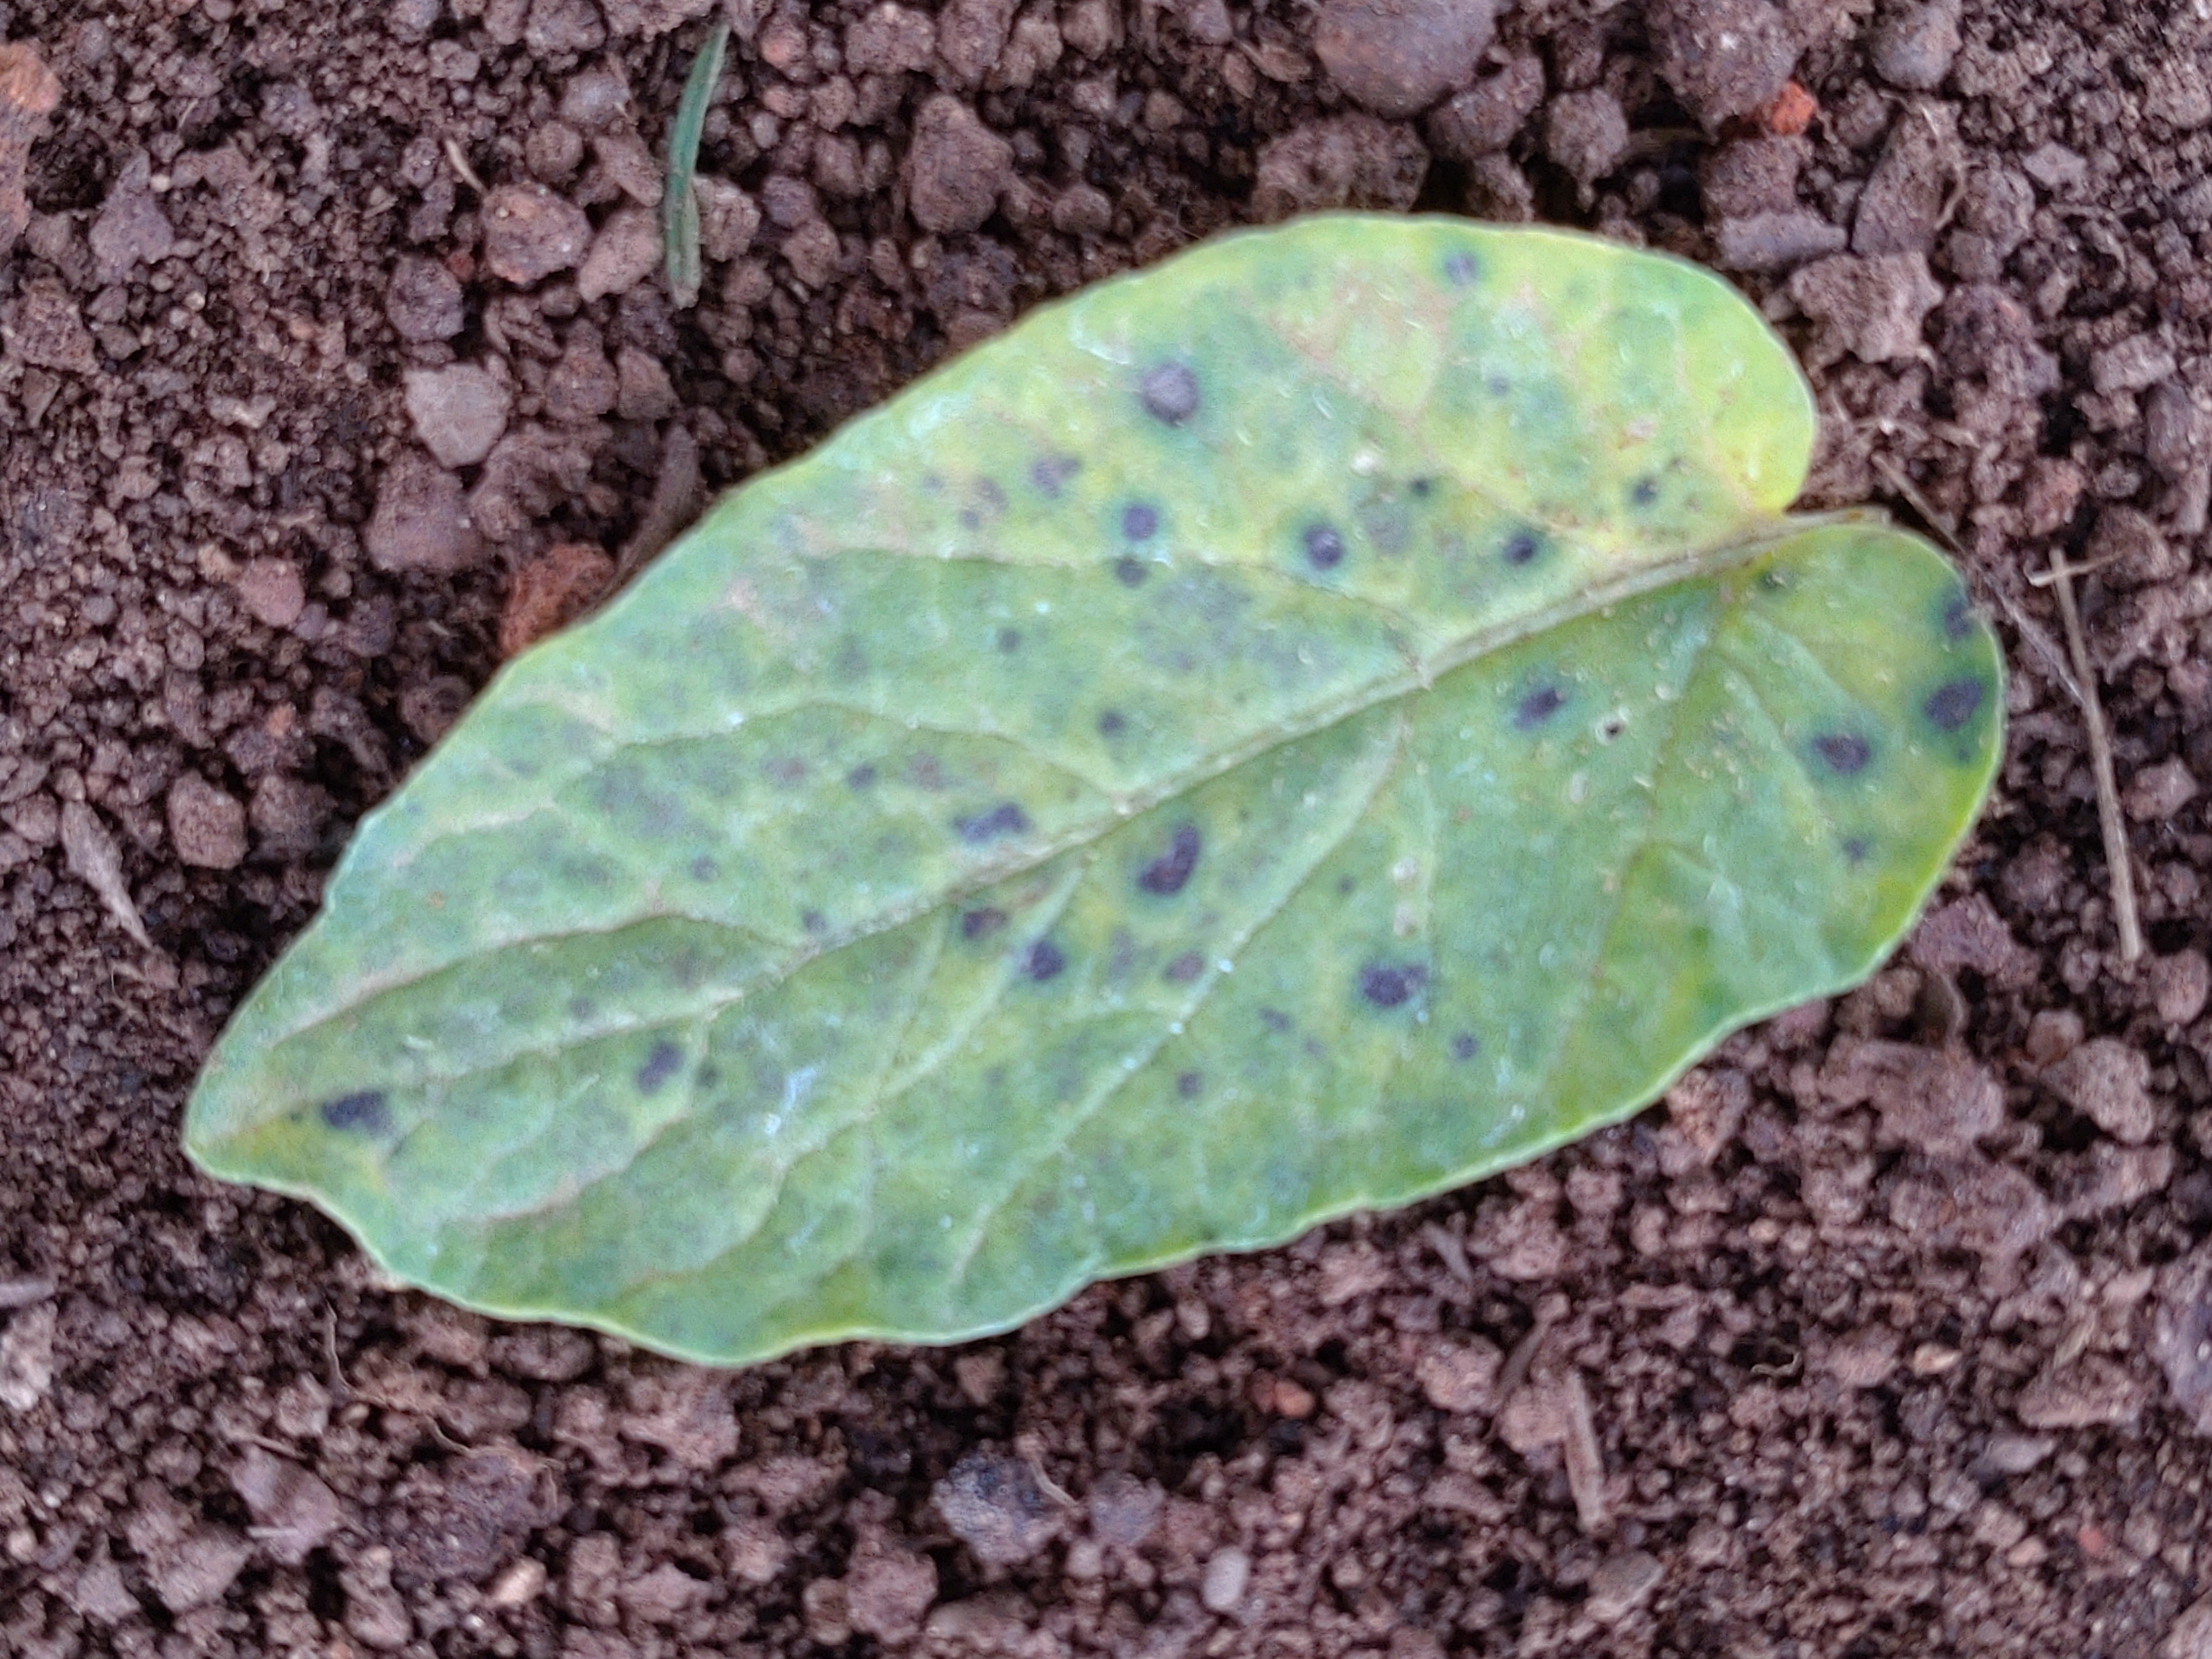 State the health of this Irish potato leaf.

late blight
